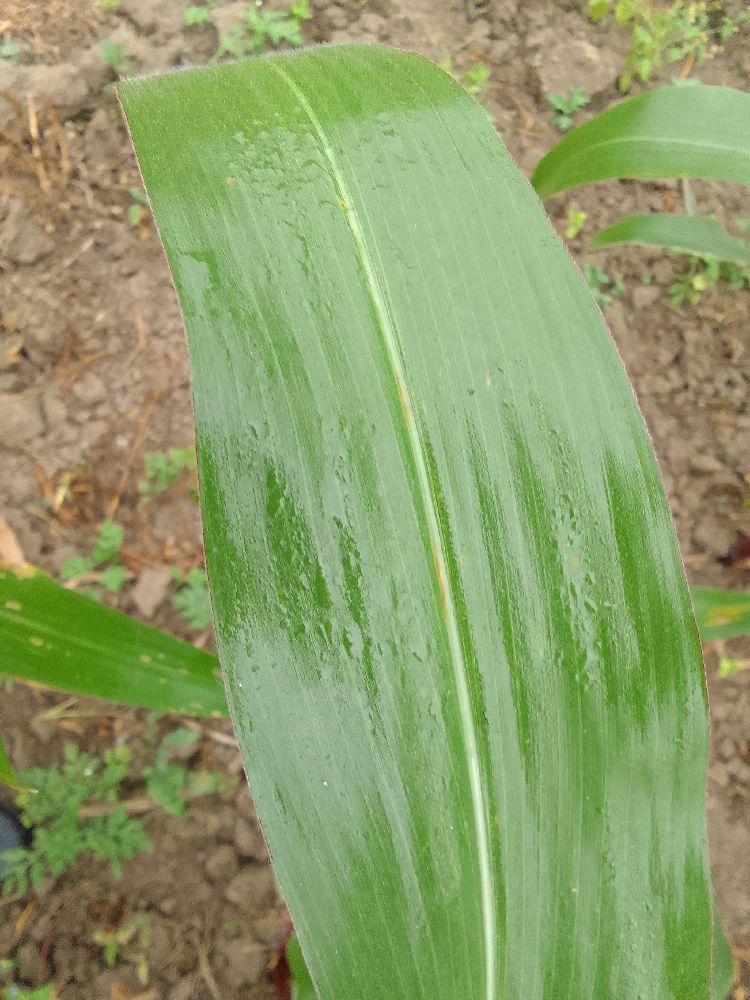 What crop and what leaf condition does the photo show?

maize, healthy
